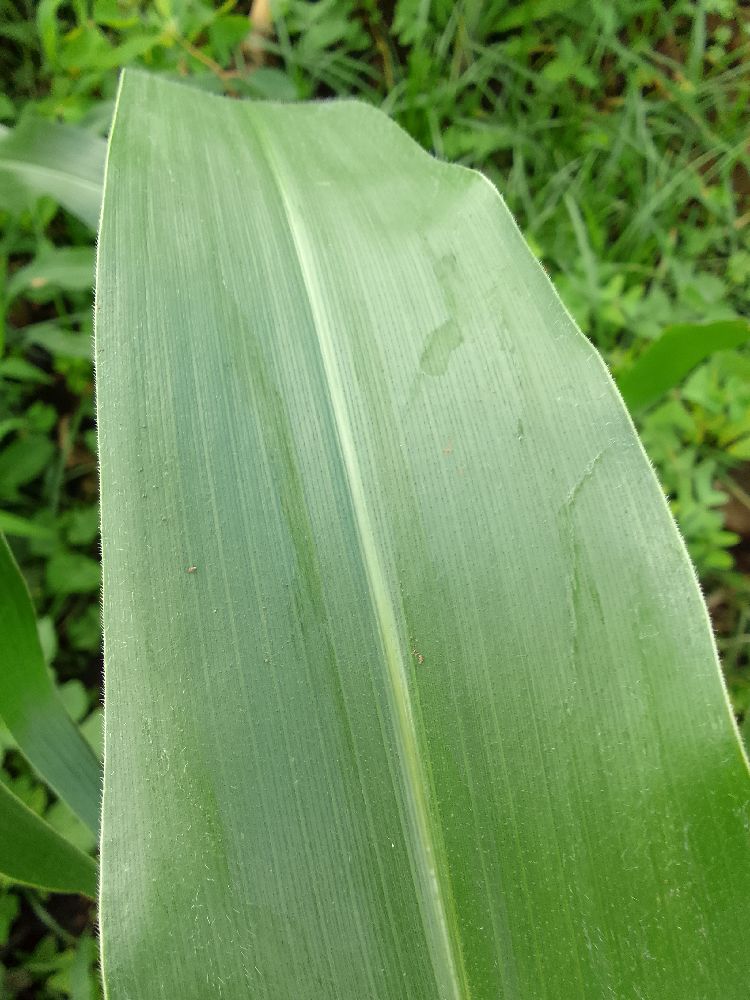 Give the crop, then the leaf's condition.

maize, healthy
